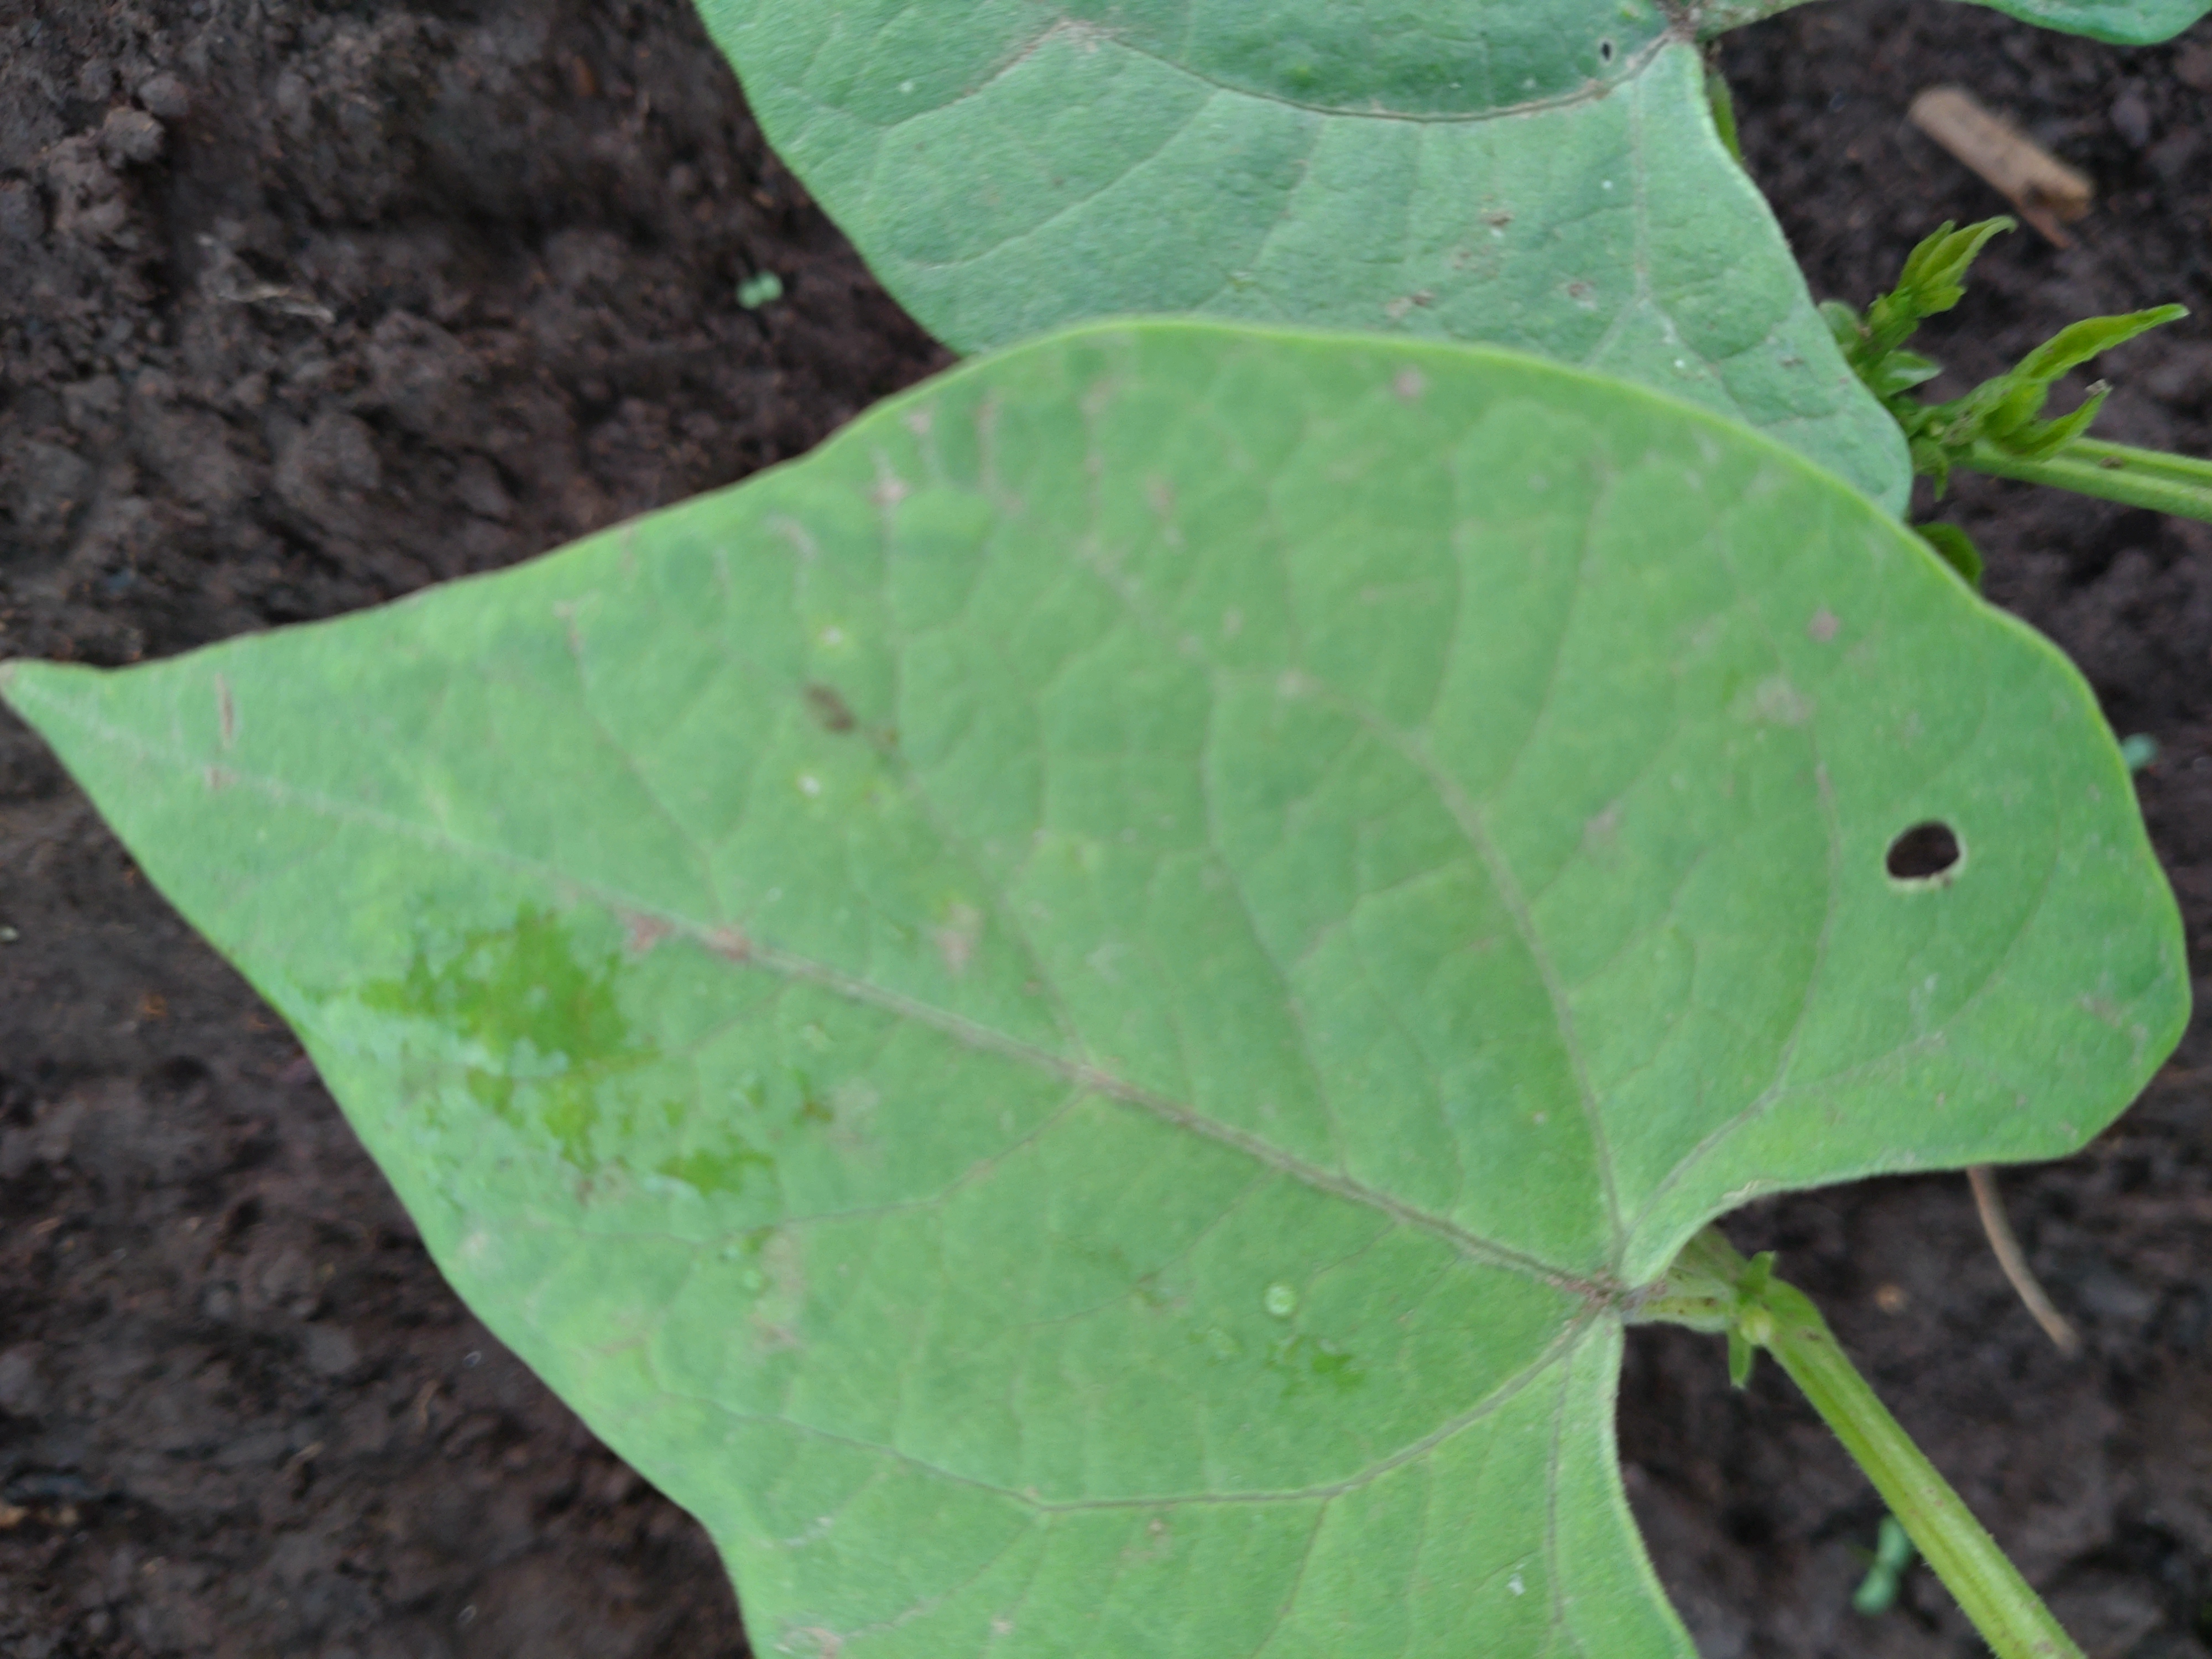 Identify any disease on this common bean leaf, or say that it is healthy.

healthy
